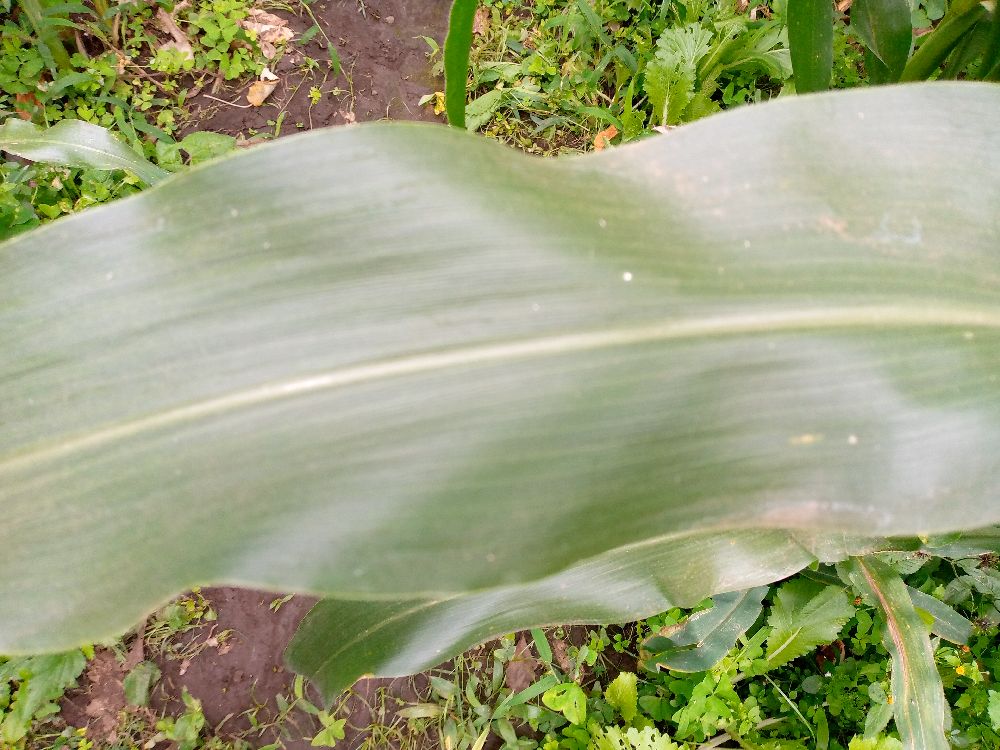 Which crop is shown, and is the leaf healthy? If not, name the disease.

maize, healthy
